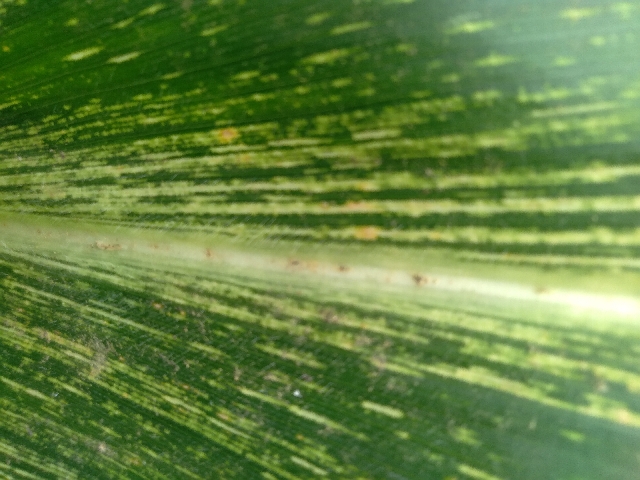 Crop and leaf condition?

maize, maize streak virus
